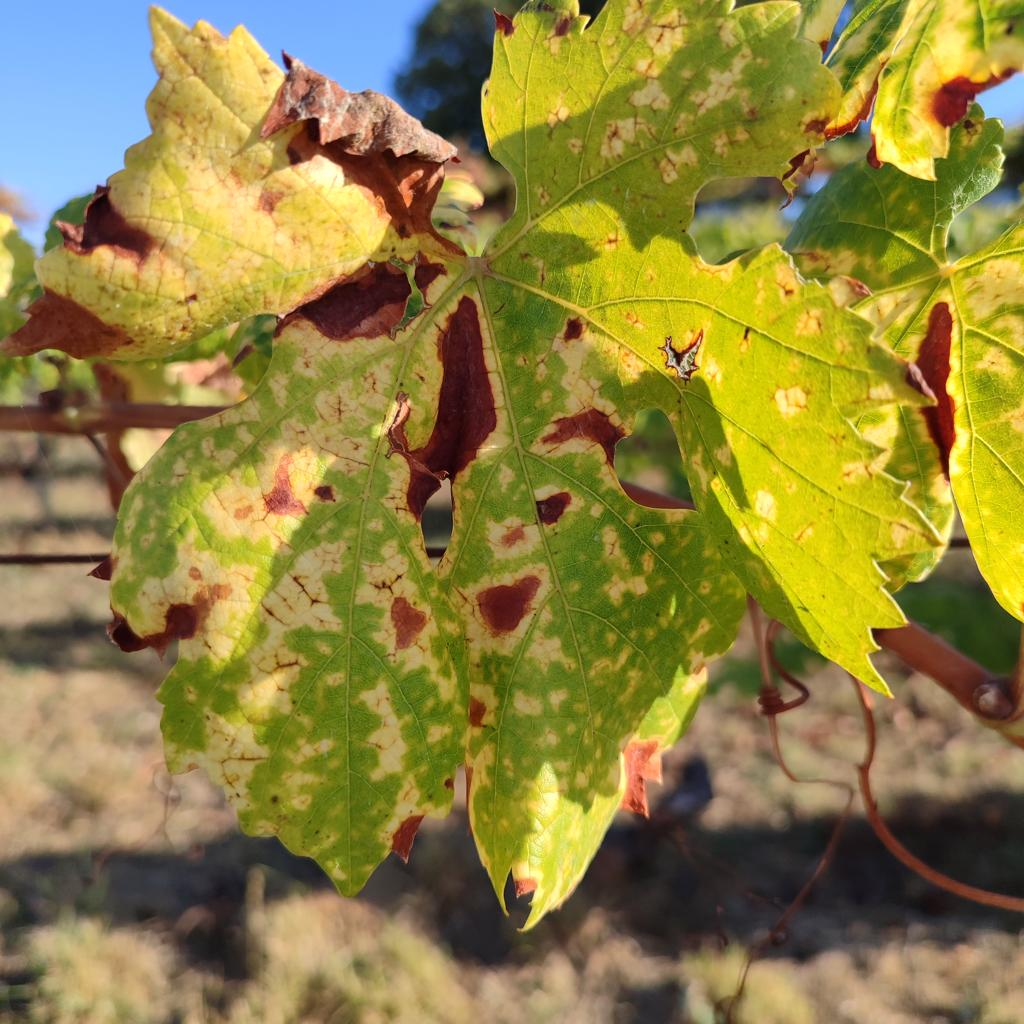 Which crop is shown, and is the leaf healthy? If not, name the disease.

grapevine, esca complex
